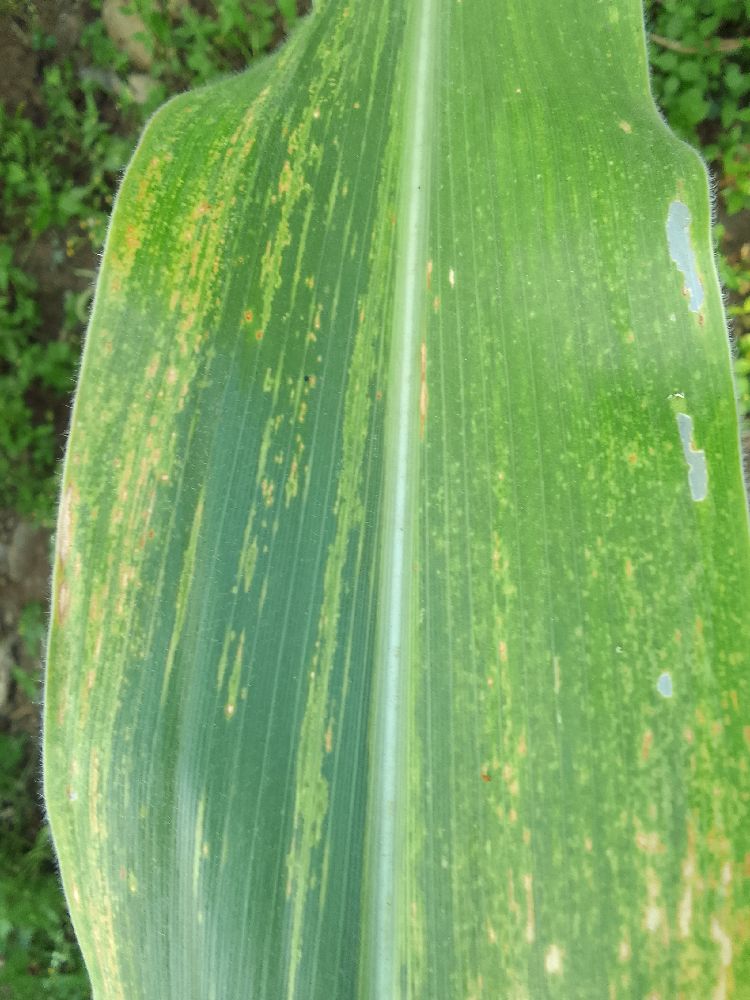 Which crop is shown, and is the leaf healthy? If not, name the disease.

maize, maize lethal necrosis
